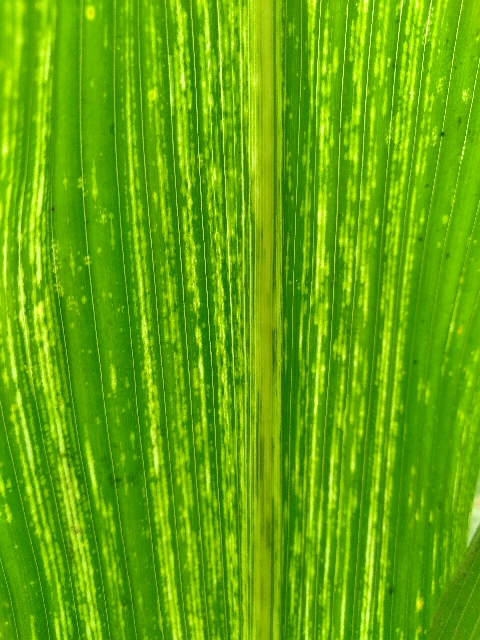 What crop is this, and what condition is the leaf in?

maize, maize streak virus
